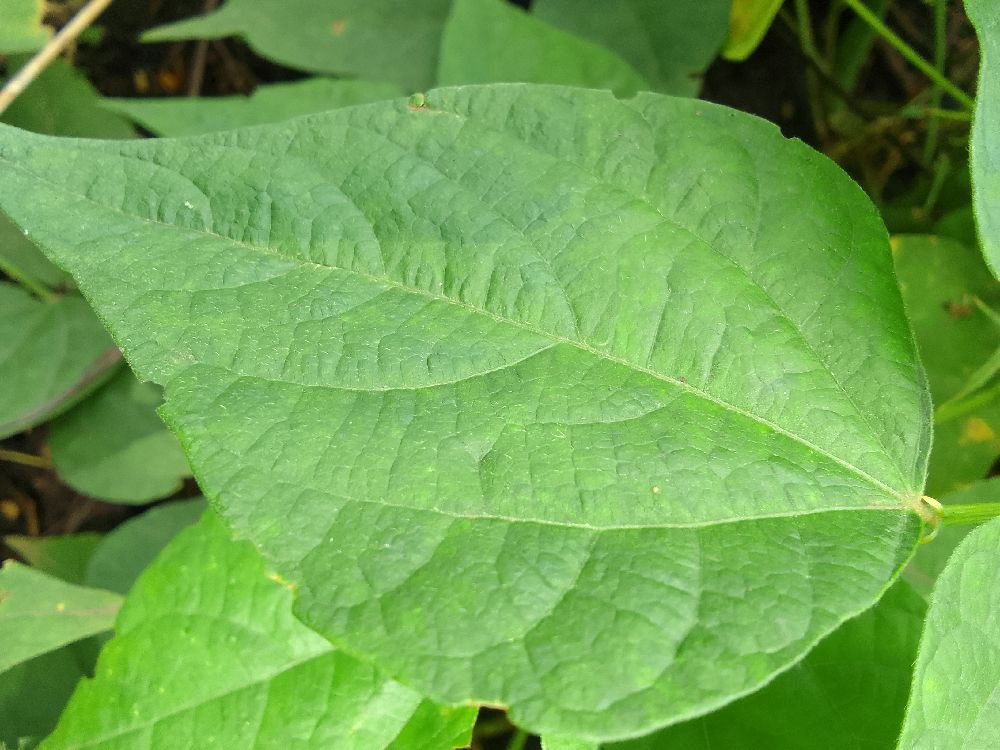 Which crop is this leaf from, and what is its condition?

common bean, healthy
